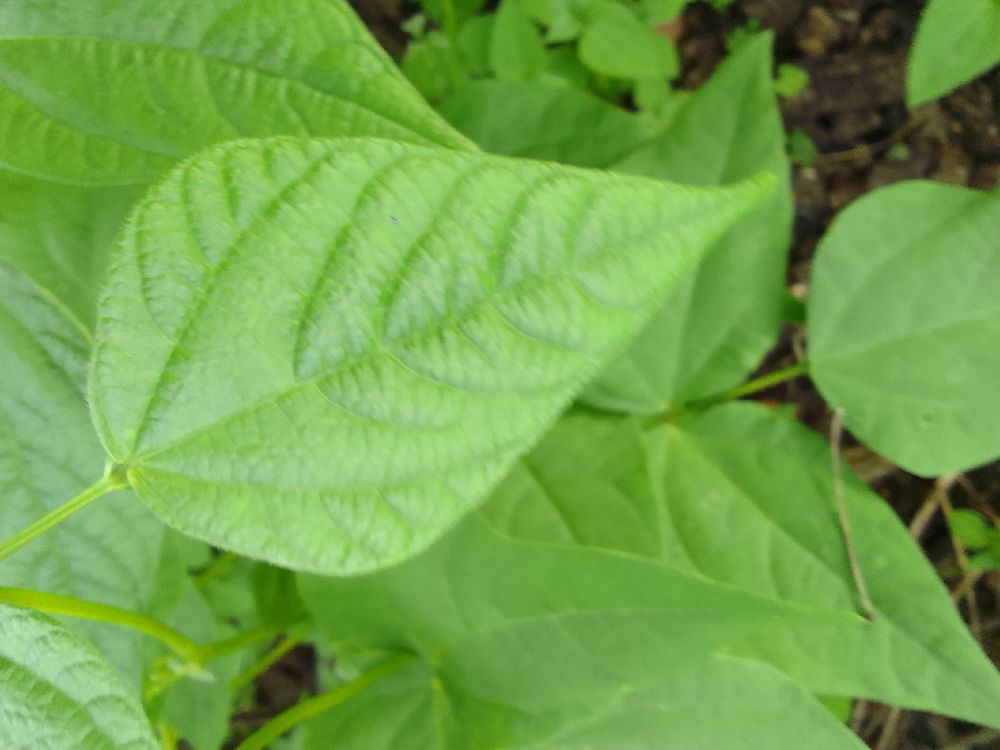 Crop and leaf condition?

common bean, healthy
